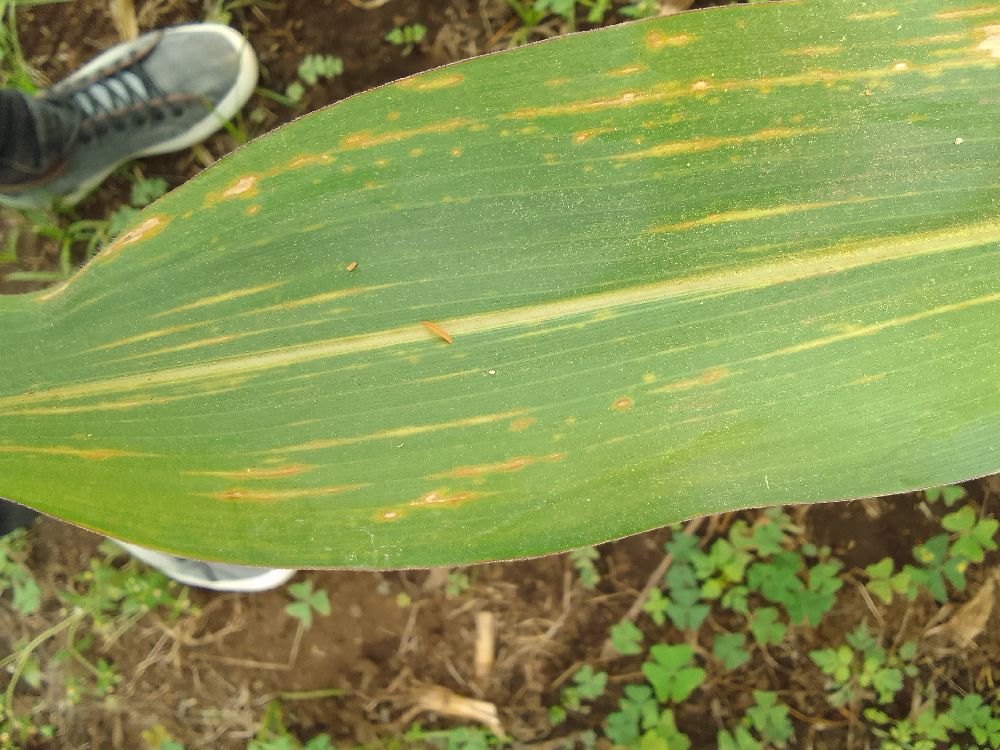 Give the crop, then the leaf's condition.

maize, maize lethal necrosis
